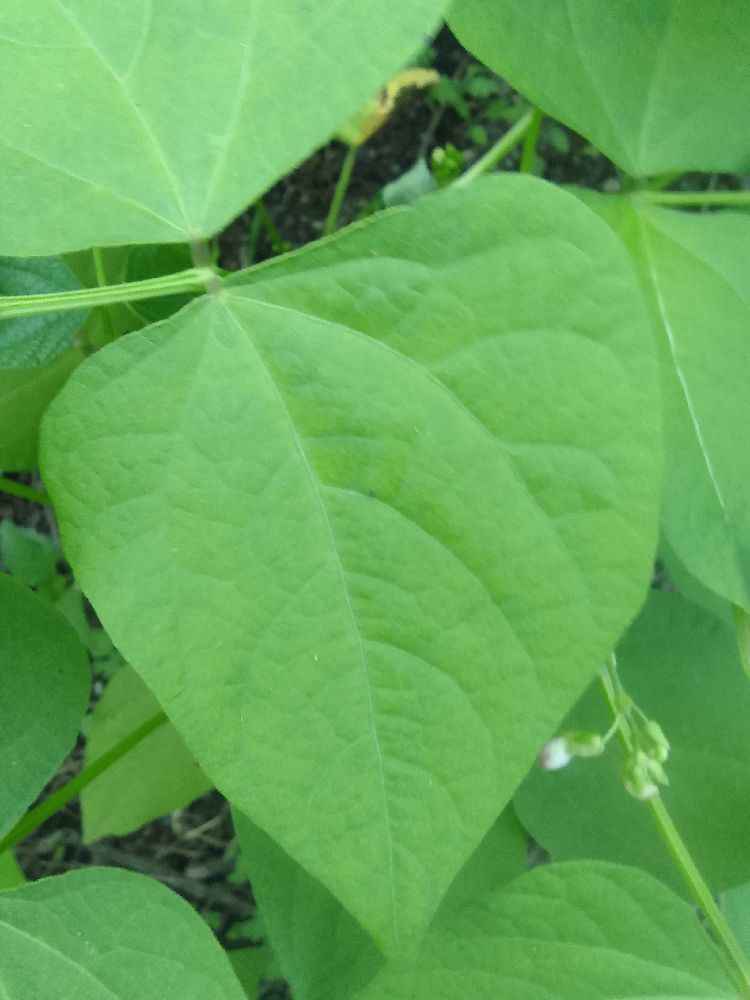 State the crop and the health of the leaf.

common bean, healthy
